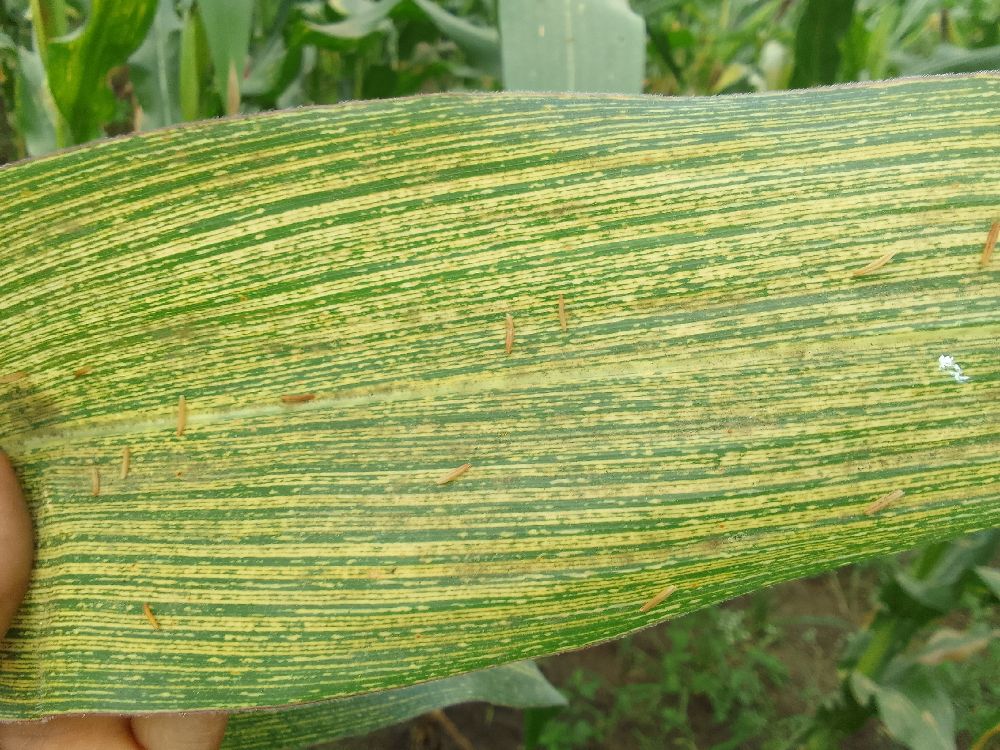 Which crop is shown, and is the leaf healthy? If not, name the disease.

maize, maize streak virus
